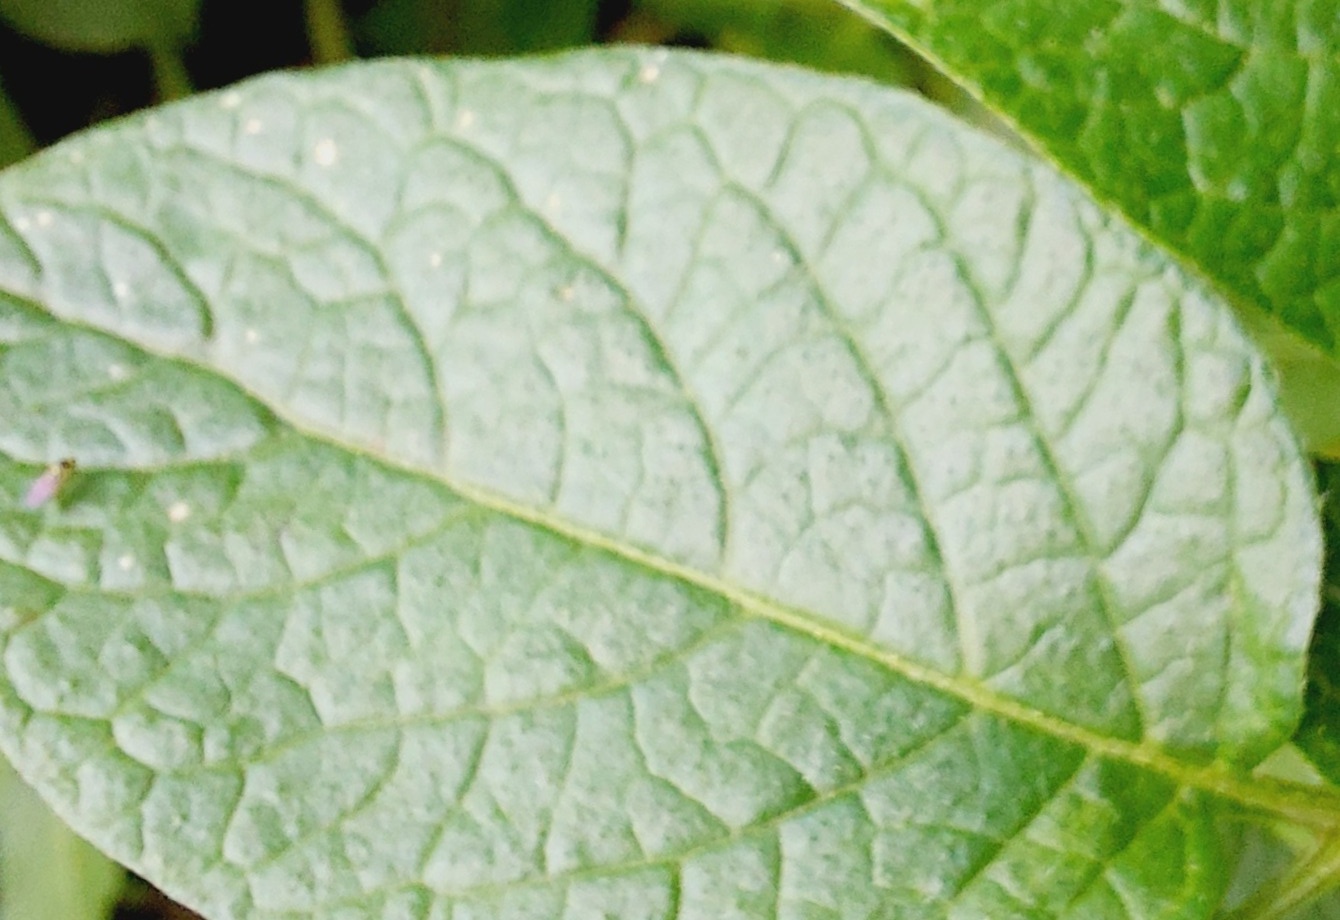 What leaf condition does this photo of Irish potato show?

healthy
